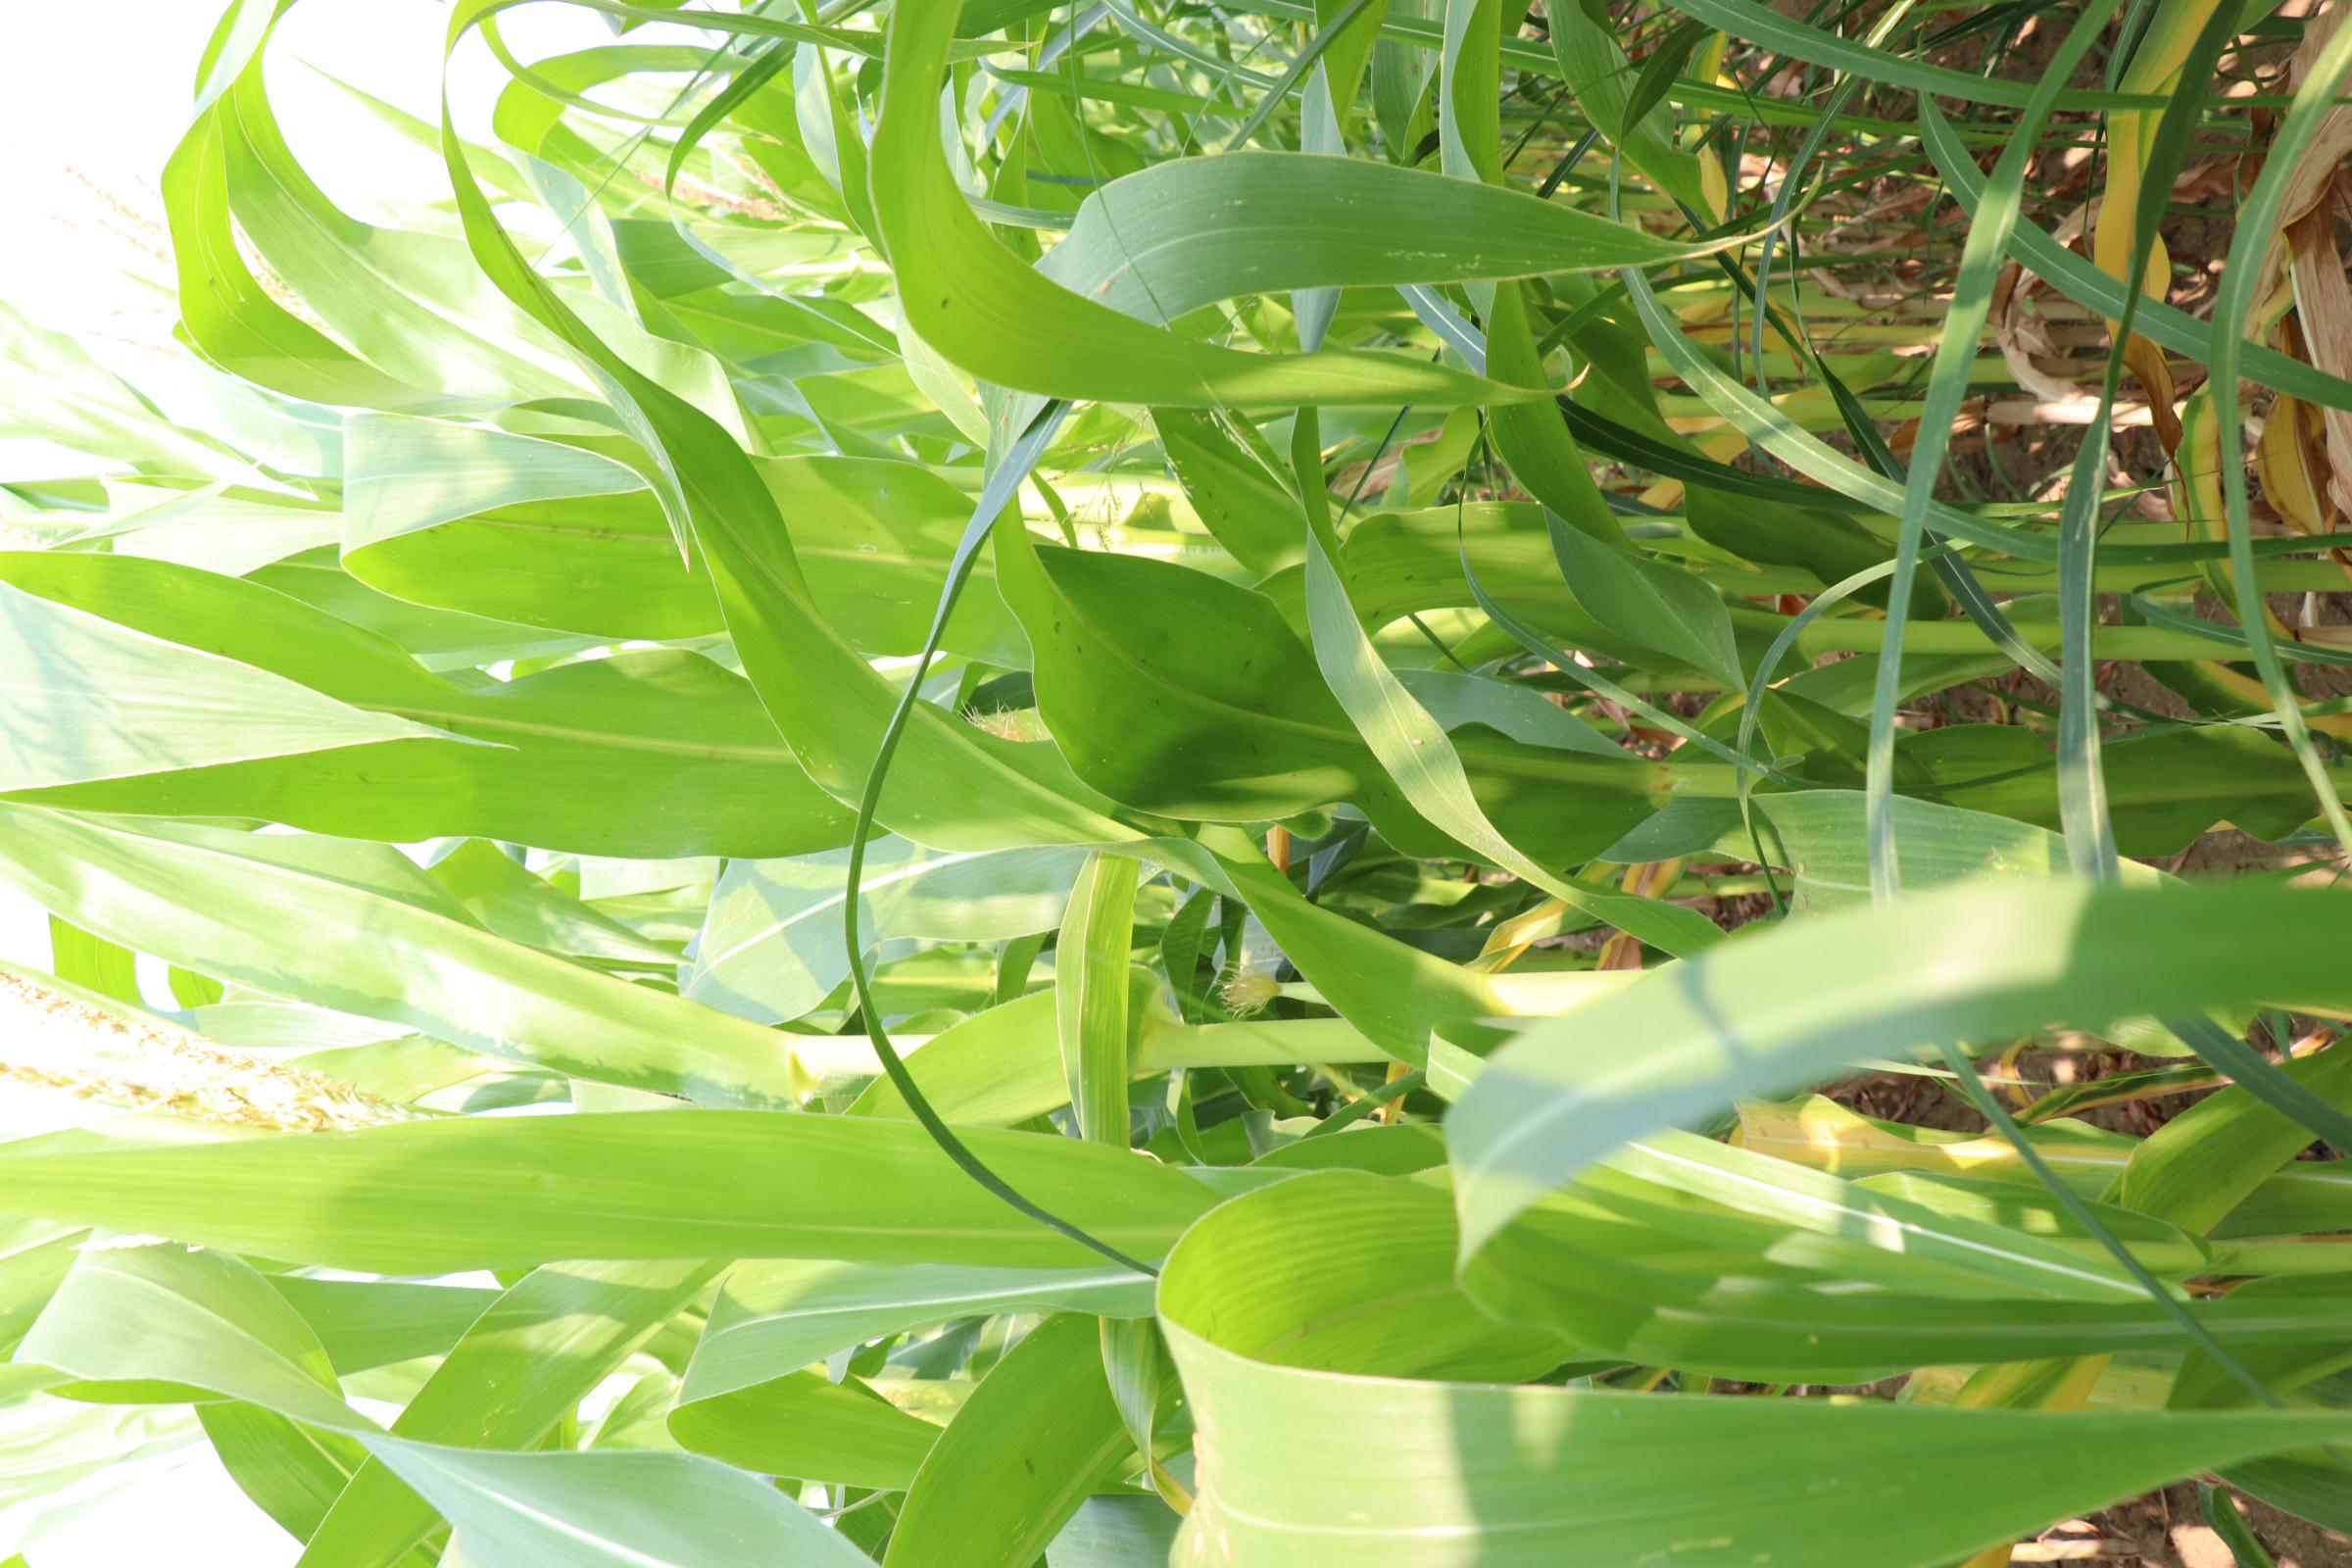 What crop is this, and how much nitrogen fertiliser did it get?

maize, no added nitrogen
